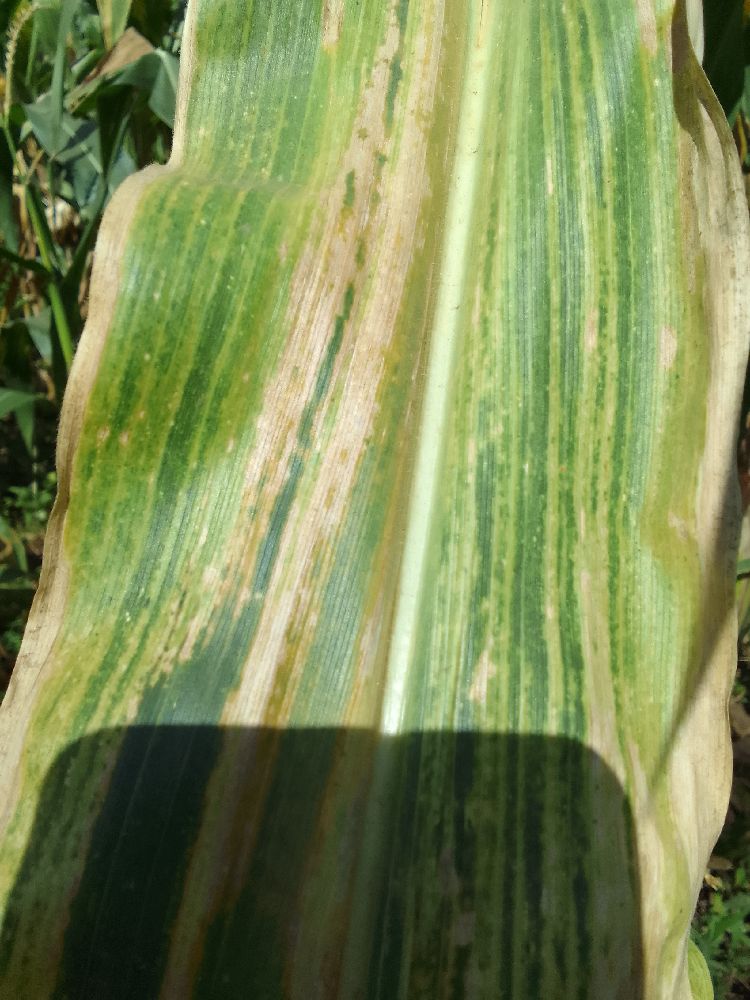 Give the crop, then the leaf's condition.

maize, maize lethal necrosis
